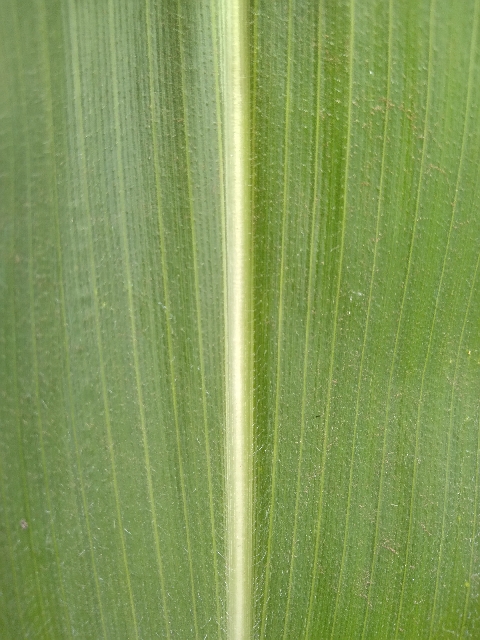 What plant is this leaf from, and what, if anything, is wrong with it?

maize, healthy
